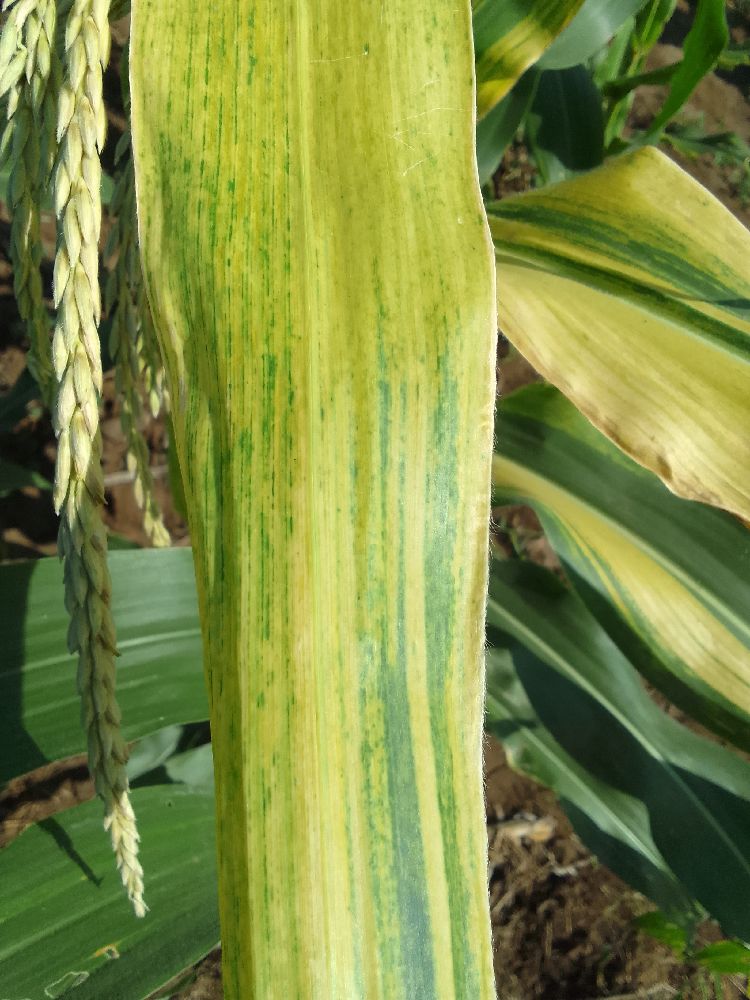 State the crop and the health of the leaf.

maize, maize lethal necrosis
